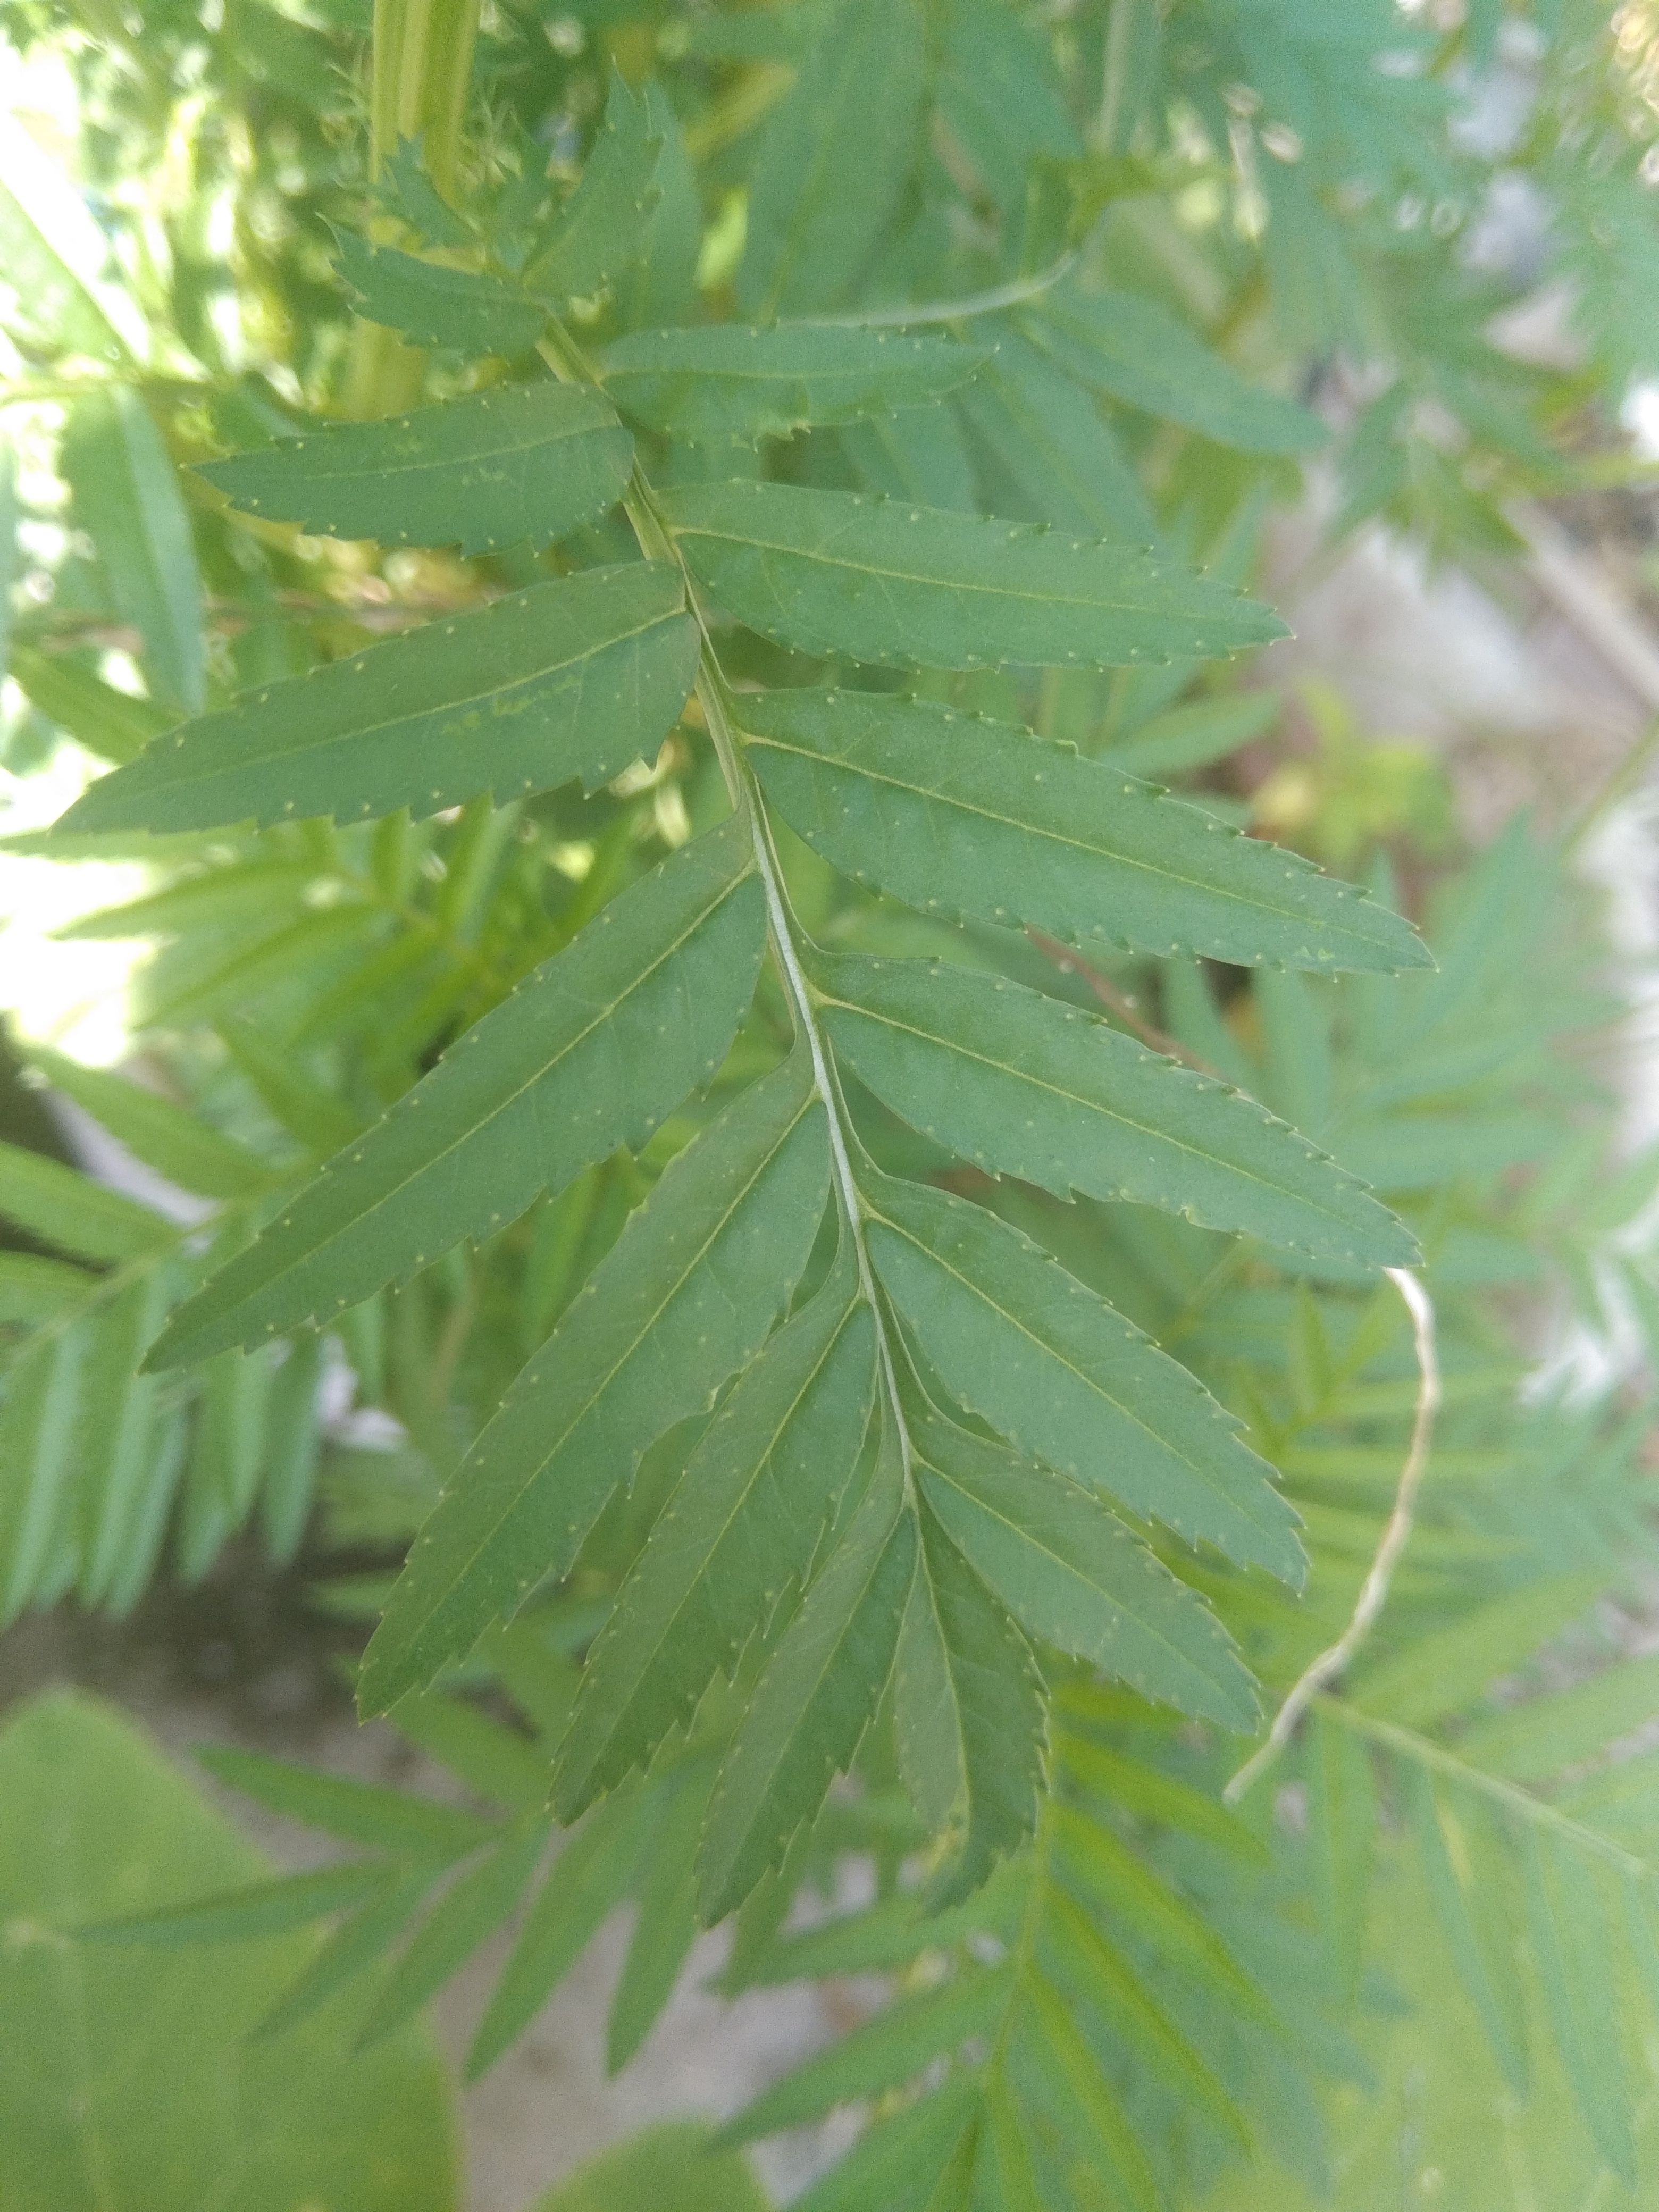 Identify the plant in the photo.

marigold
